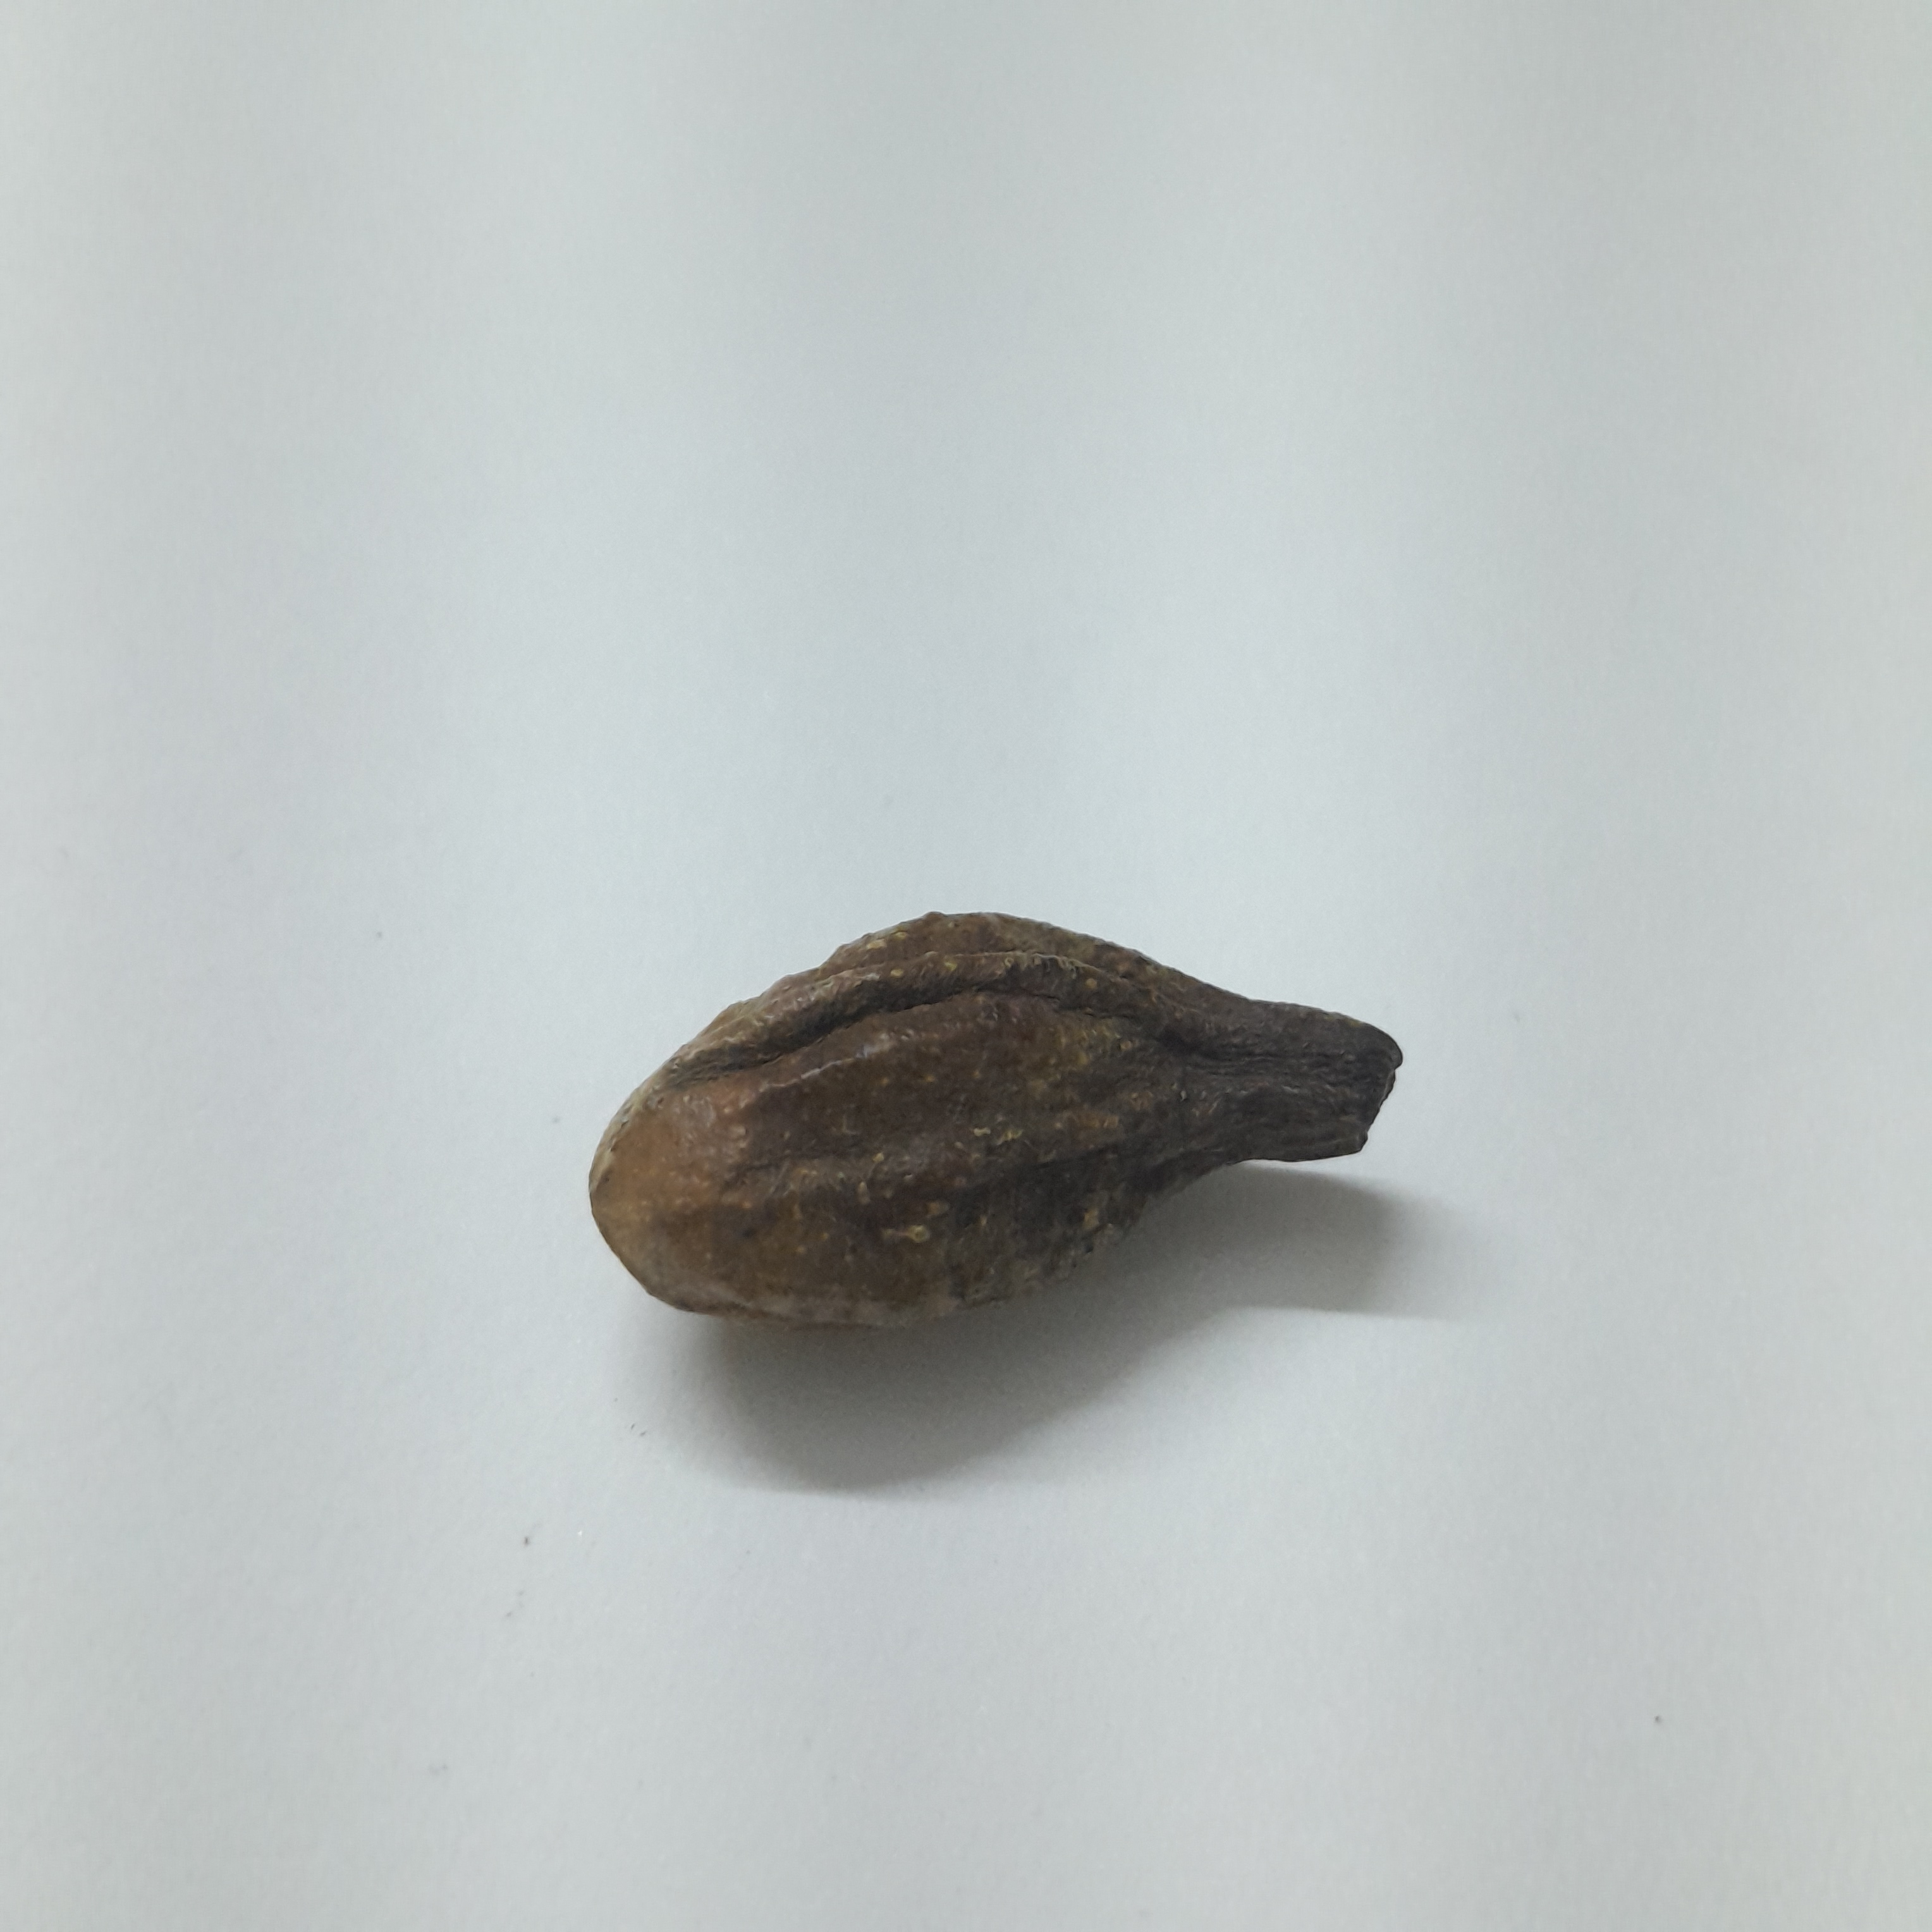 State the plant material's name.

hirdaa
